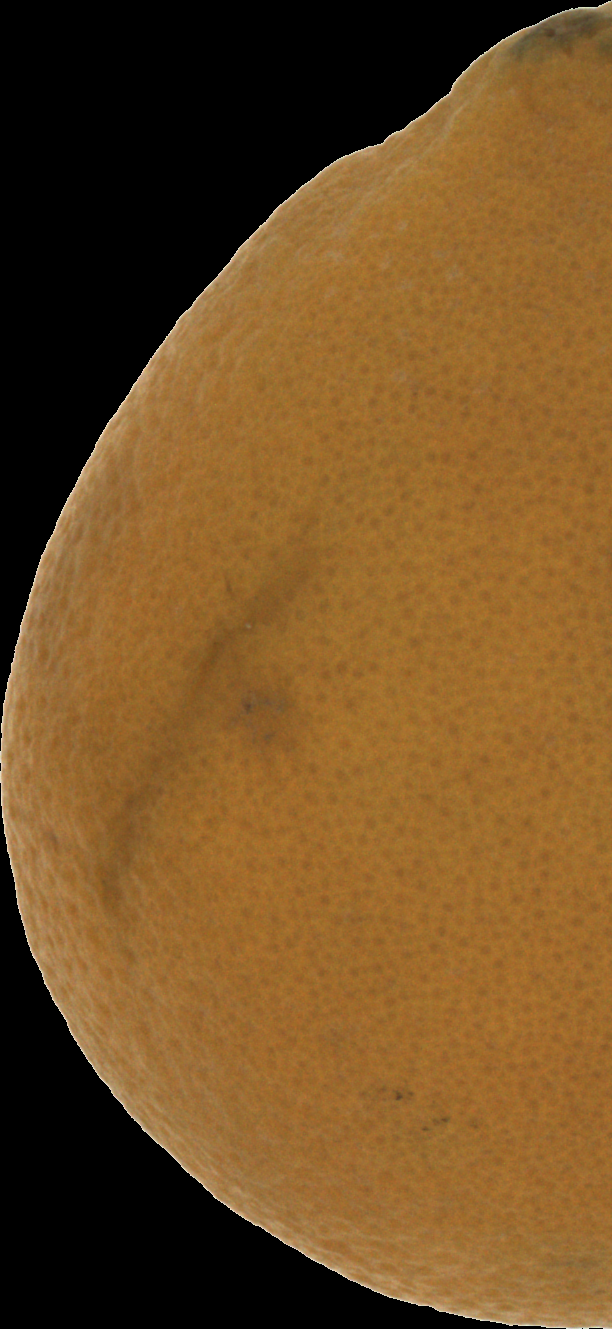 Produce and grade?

orange, bad
